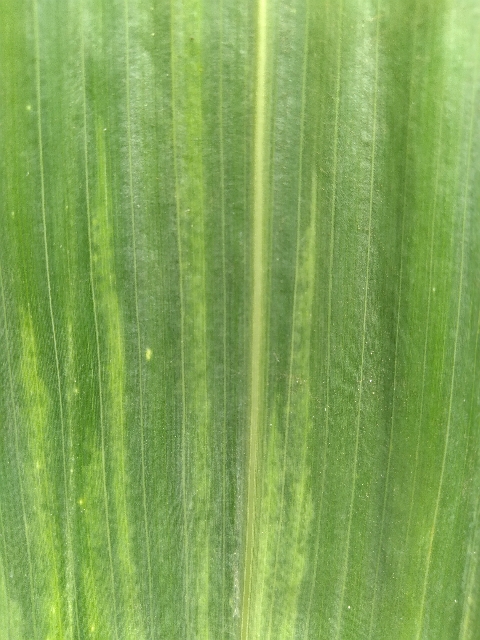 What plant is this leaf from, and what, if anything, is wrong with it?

maize, maize lethal necrosis
